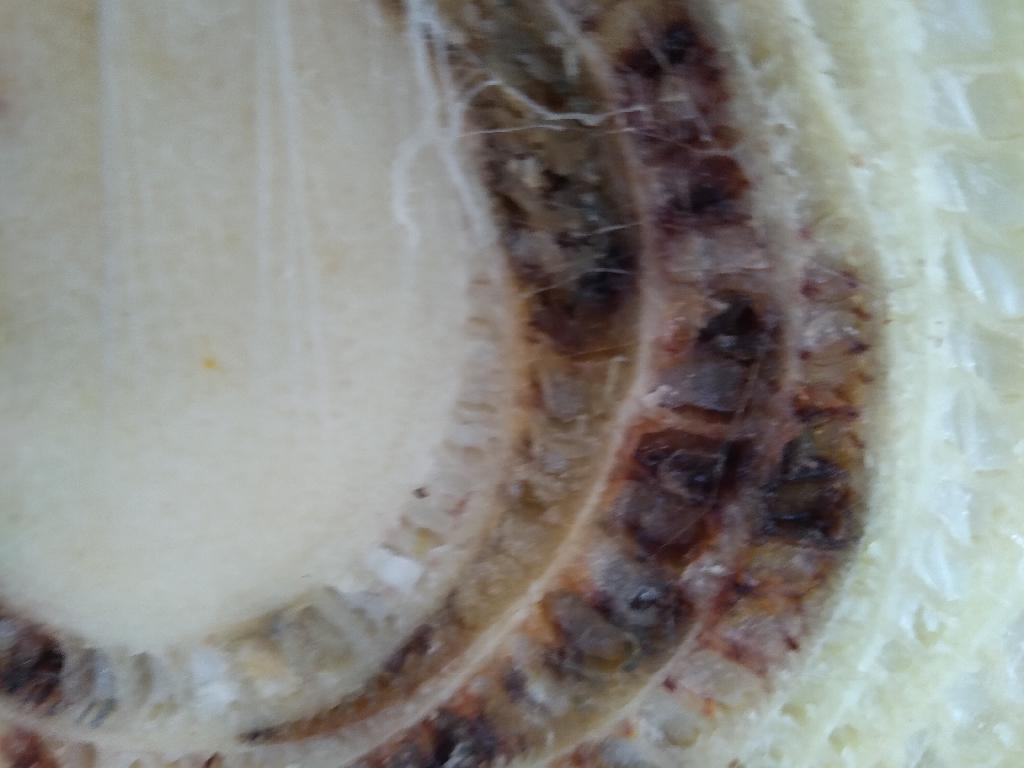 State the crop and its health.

banana, fusarium wilt race 1
